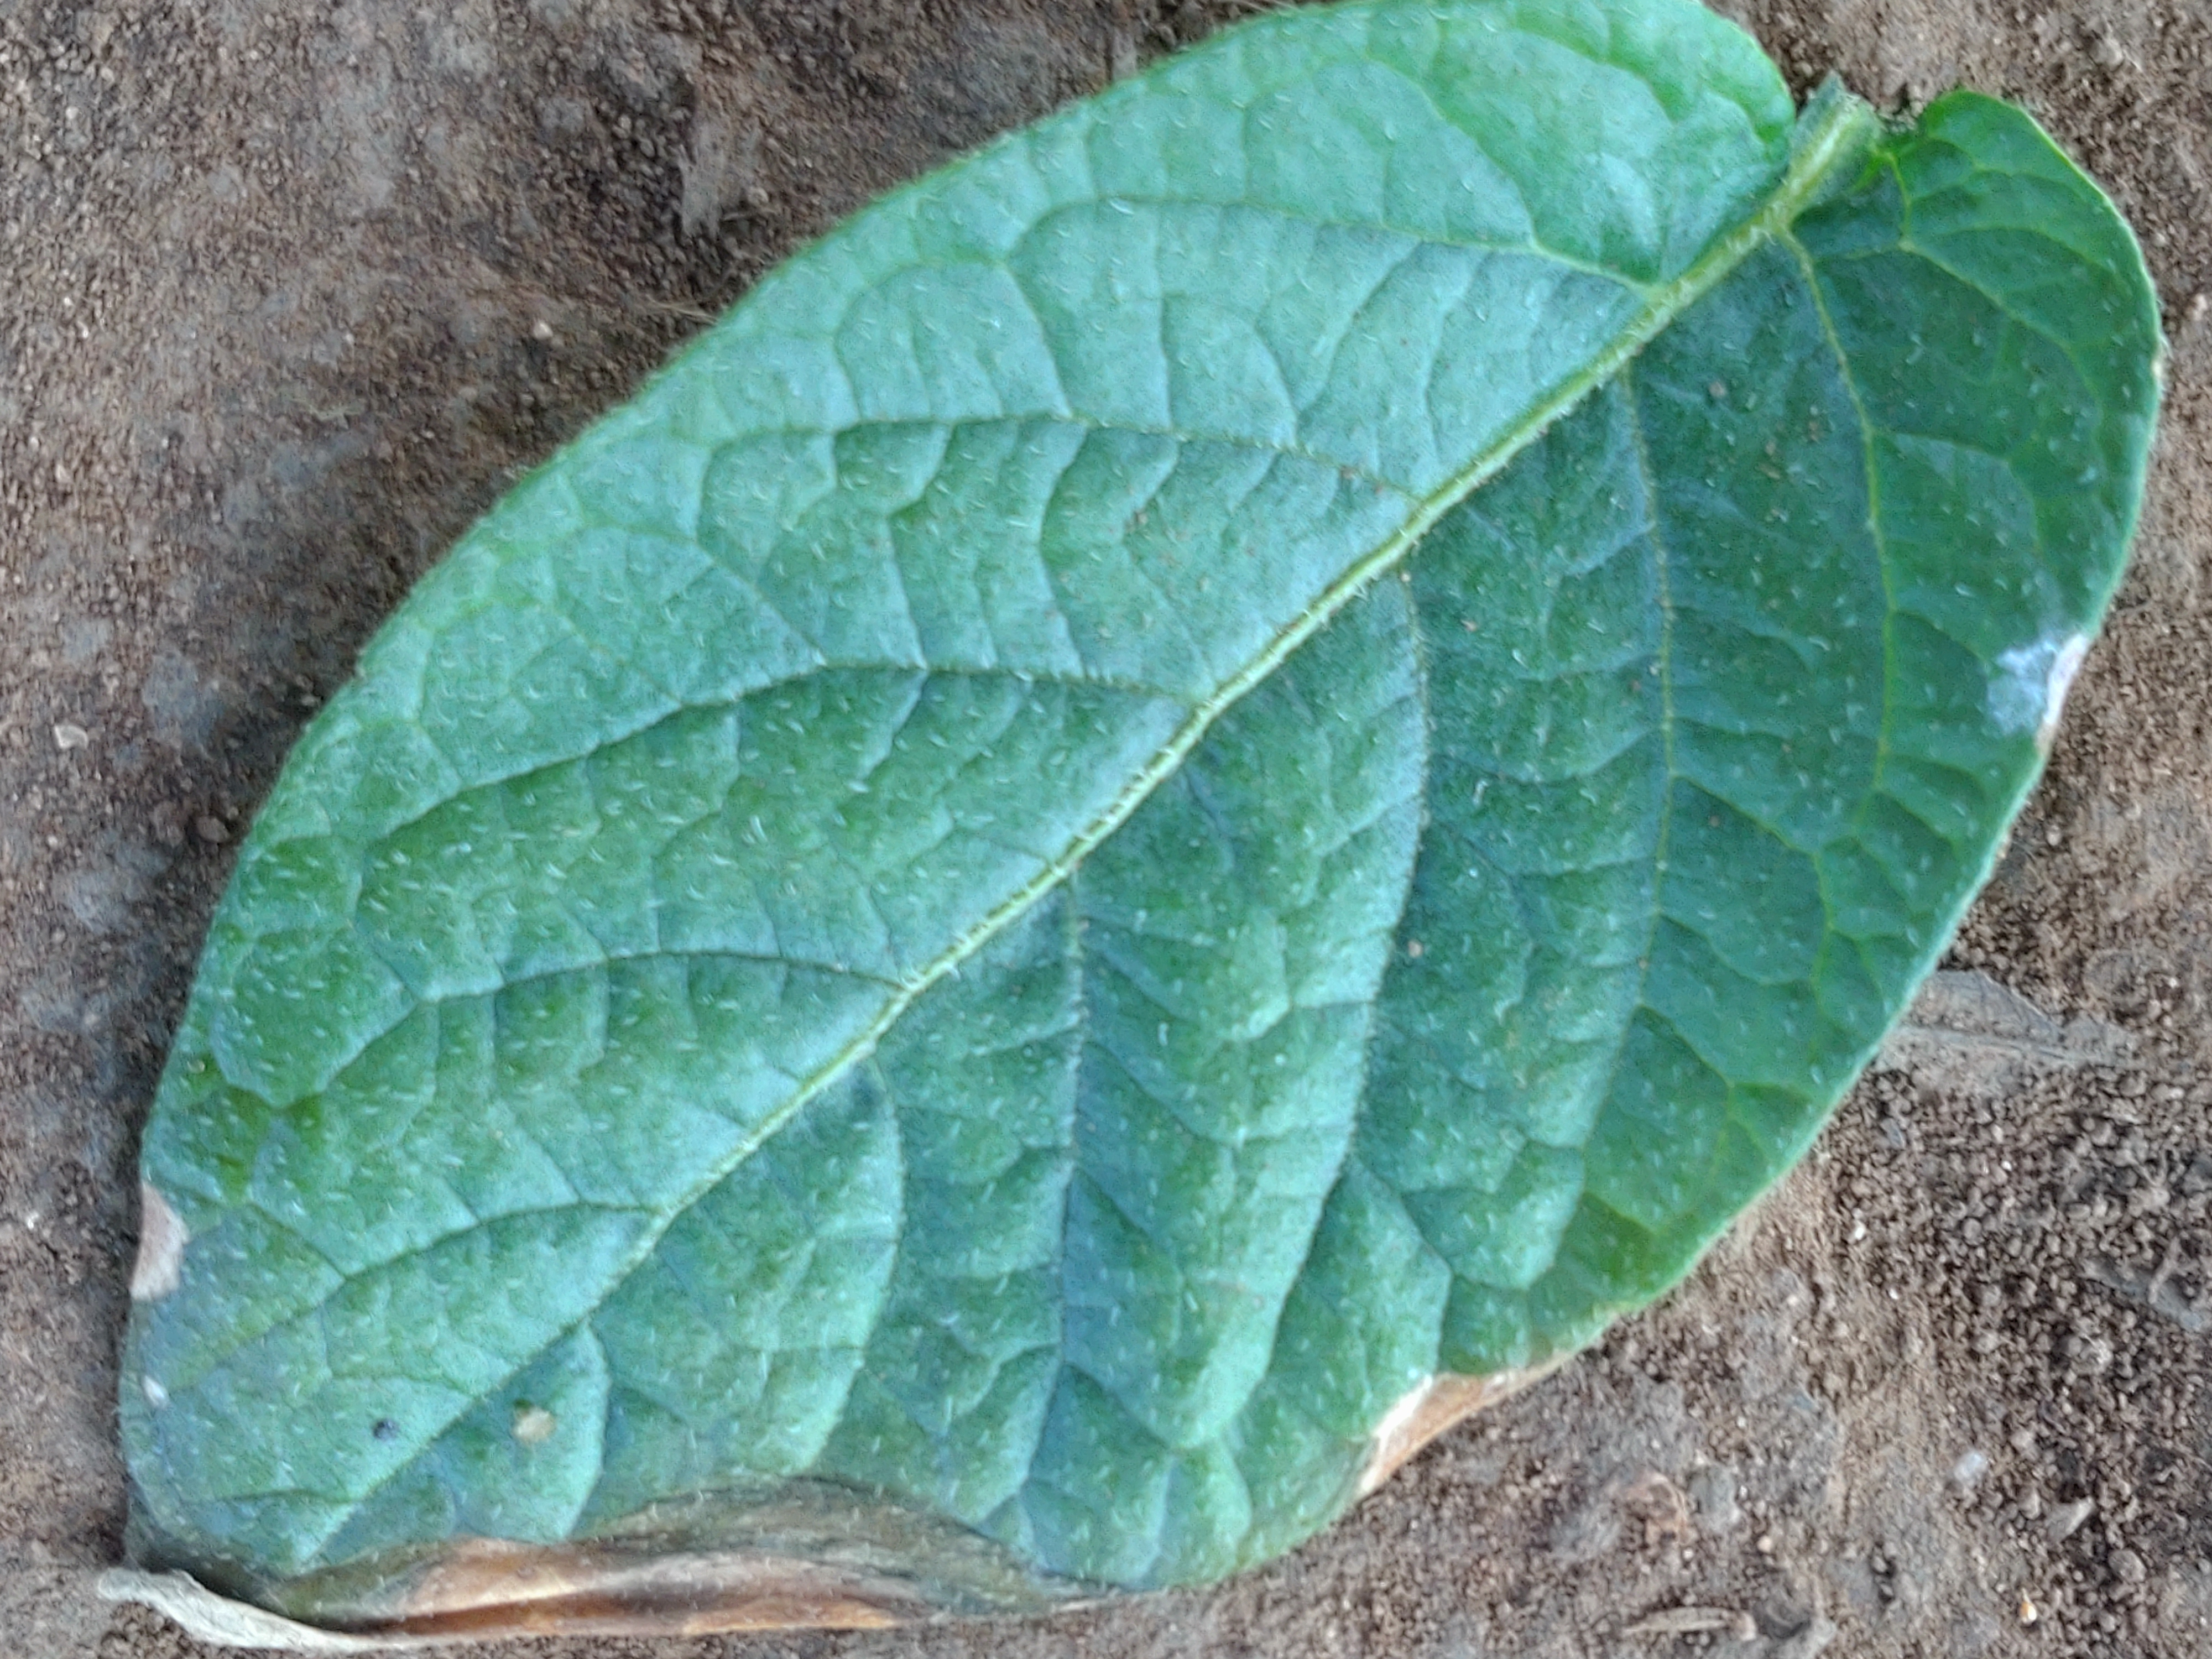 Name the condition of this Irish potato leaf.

early blight
